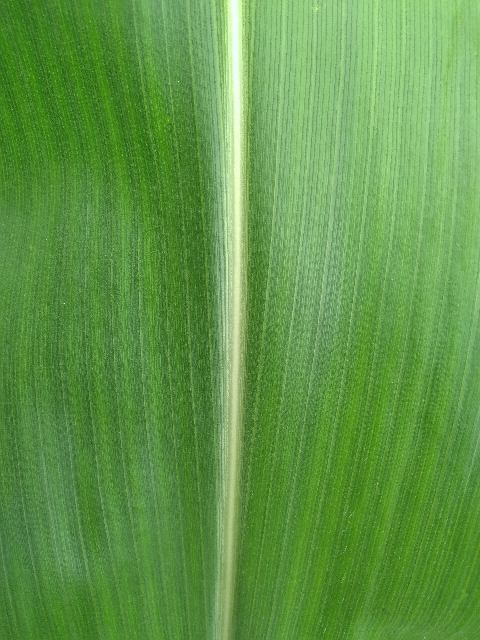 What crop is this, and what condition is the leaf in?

maize, healthy
